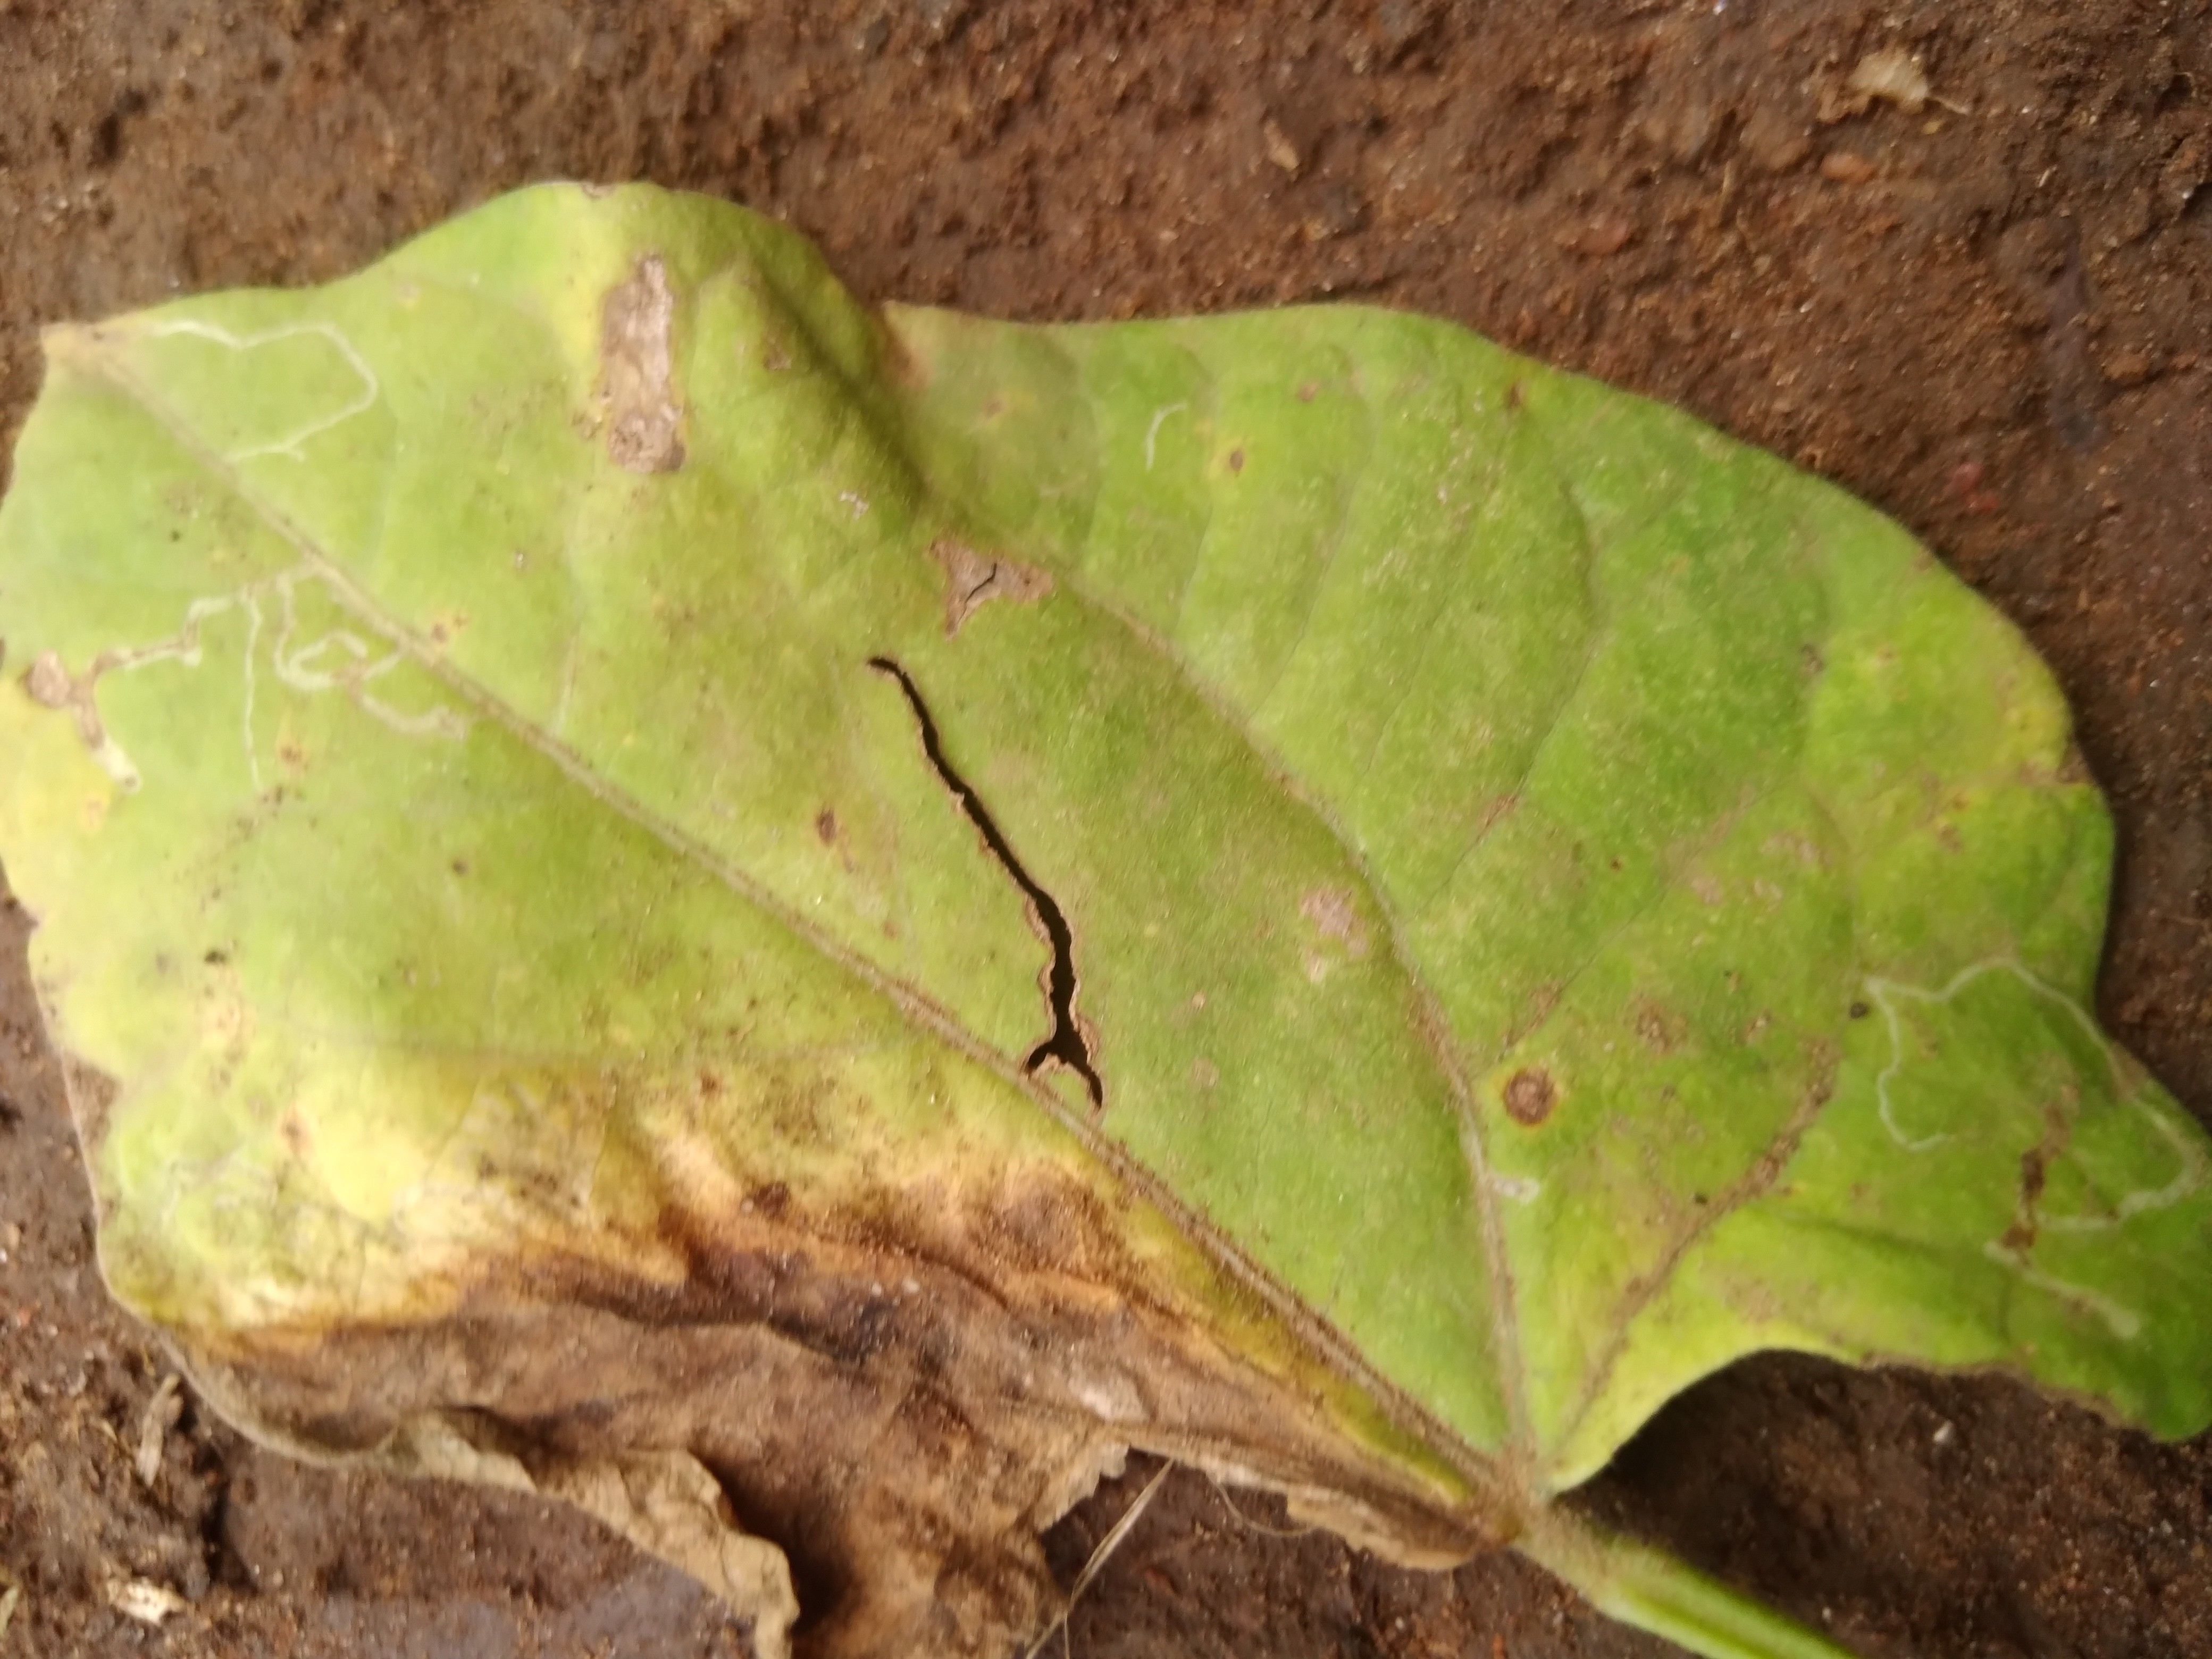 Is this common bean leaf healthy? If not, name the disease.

rust
